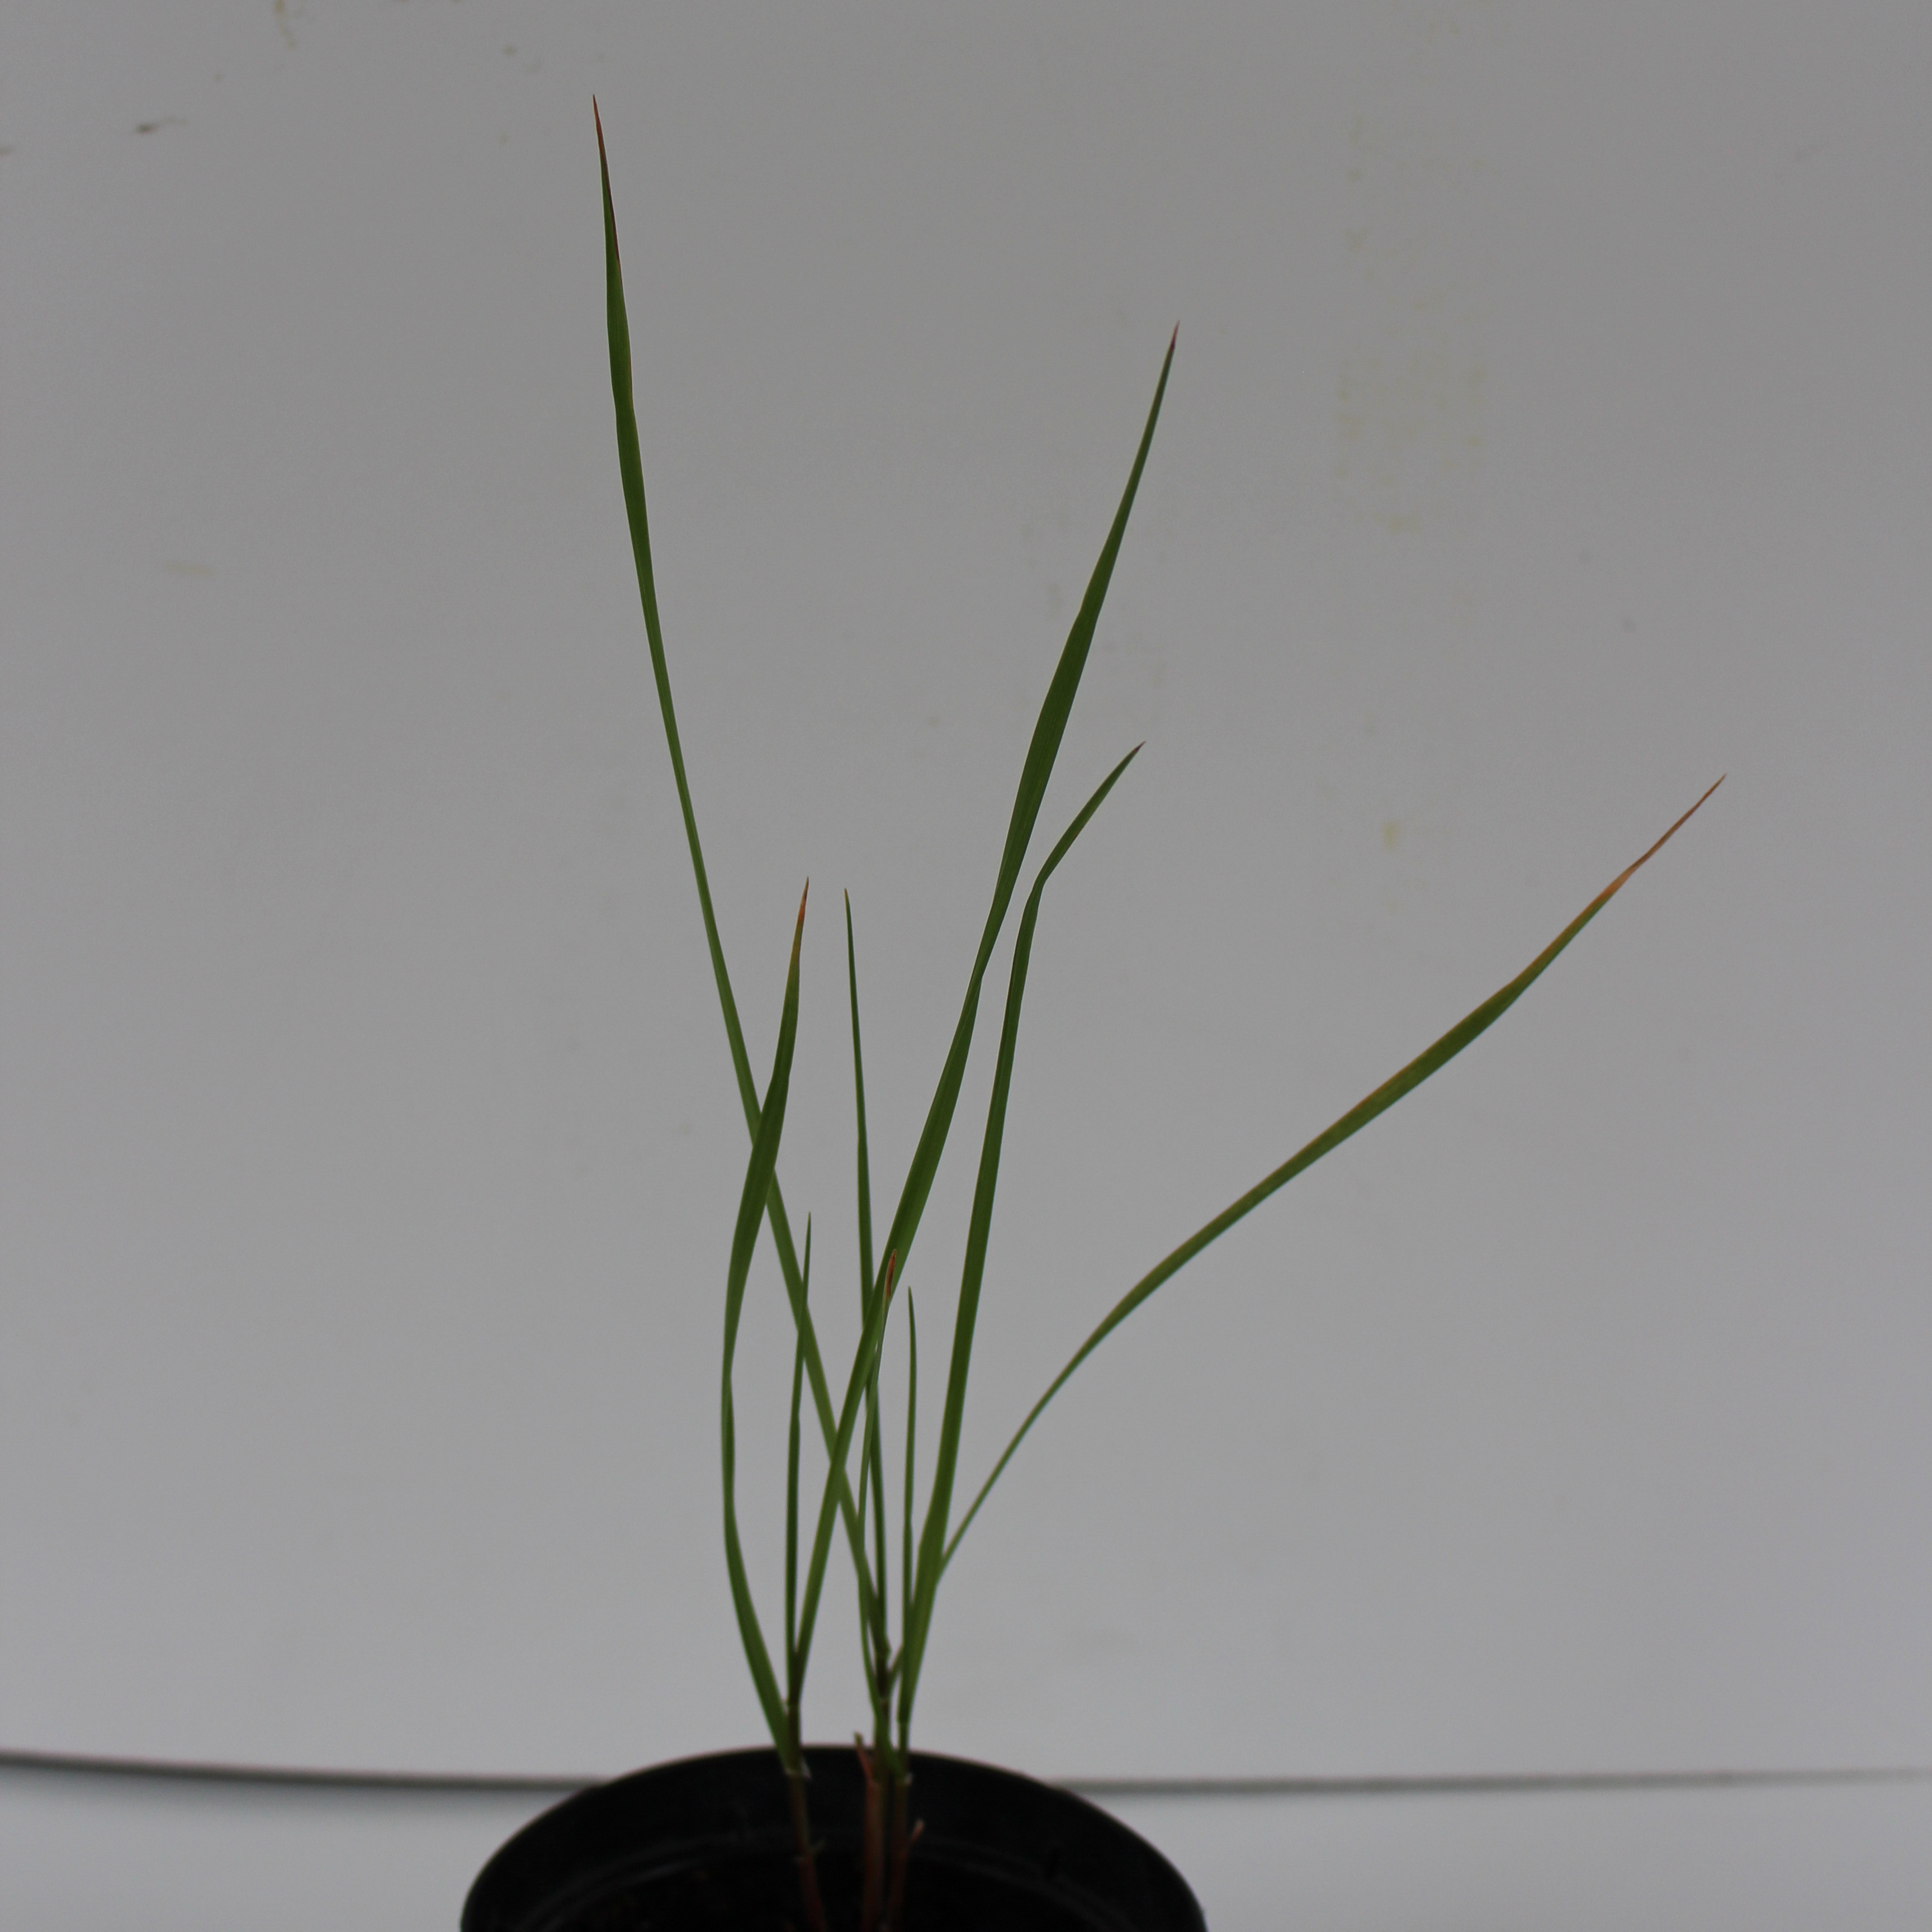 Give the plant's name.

Lolium multiflorum
